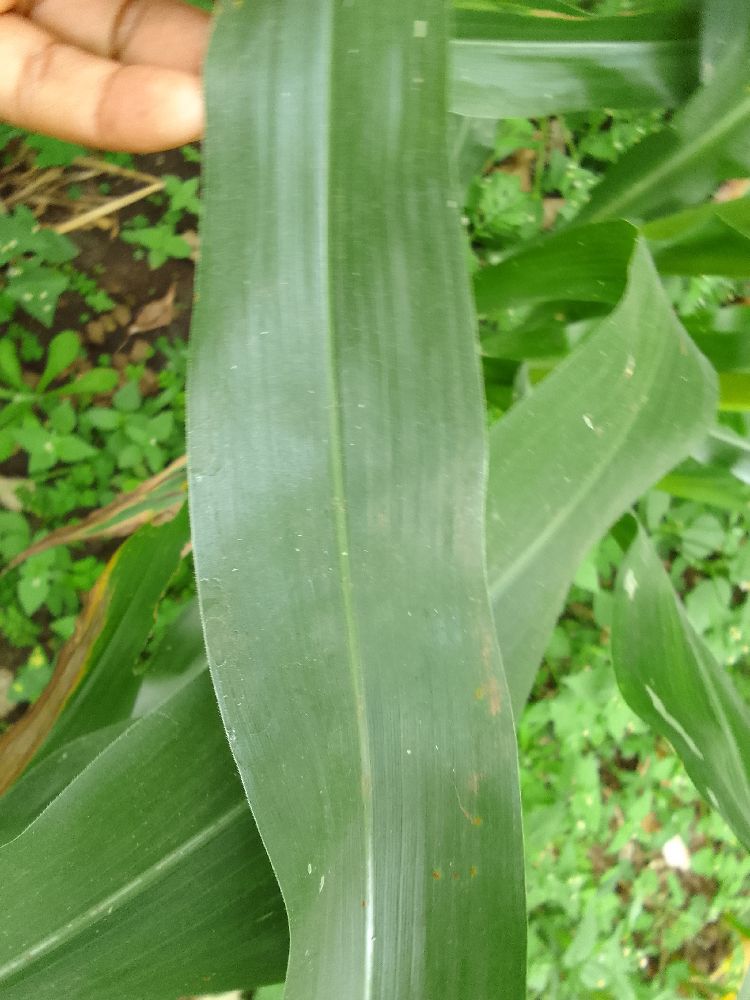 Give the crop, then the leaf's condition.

maize, healthy
